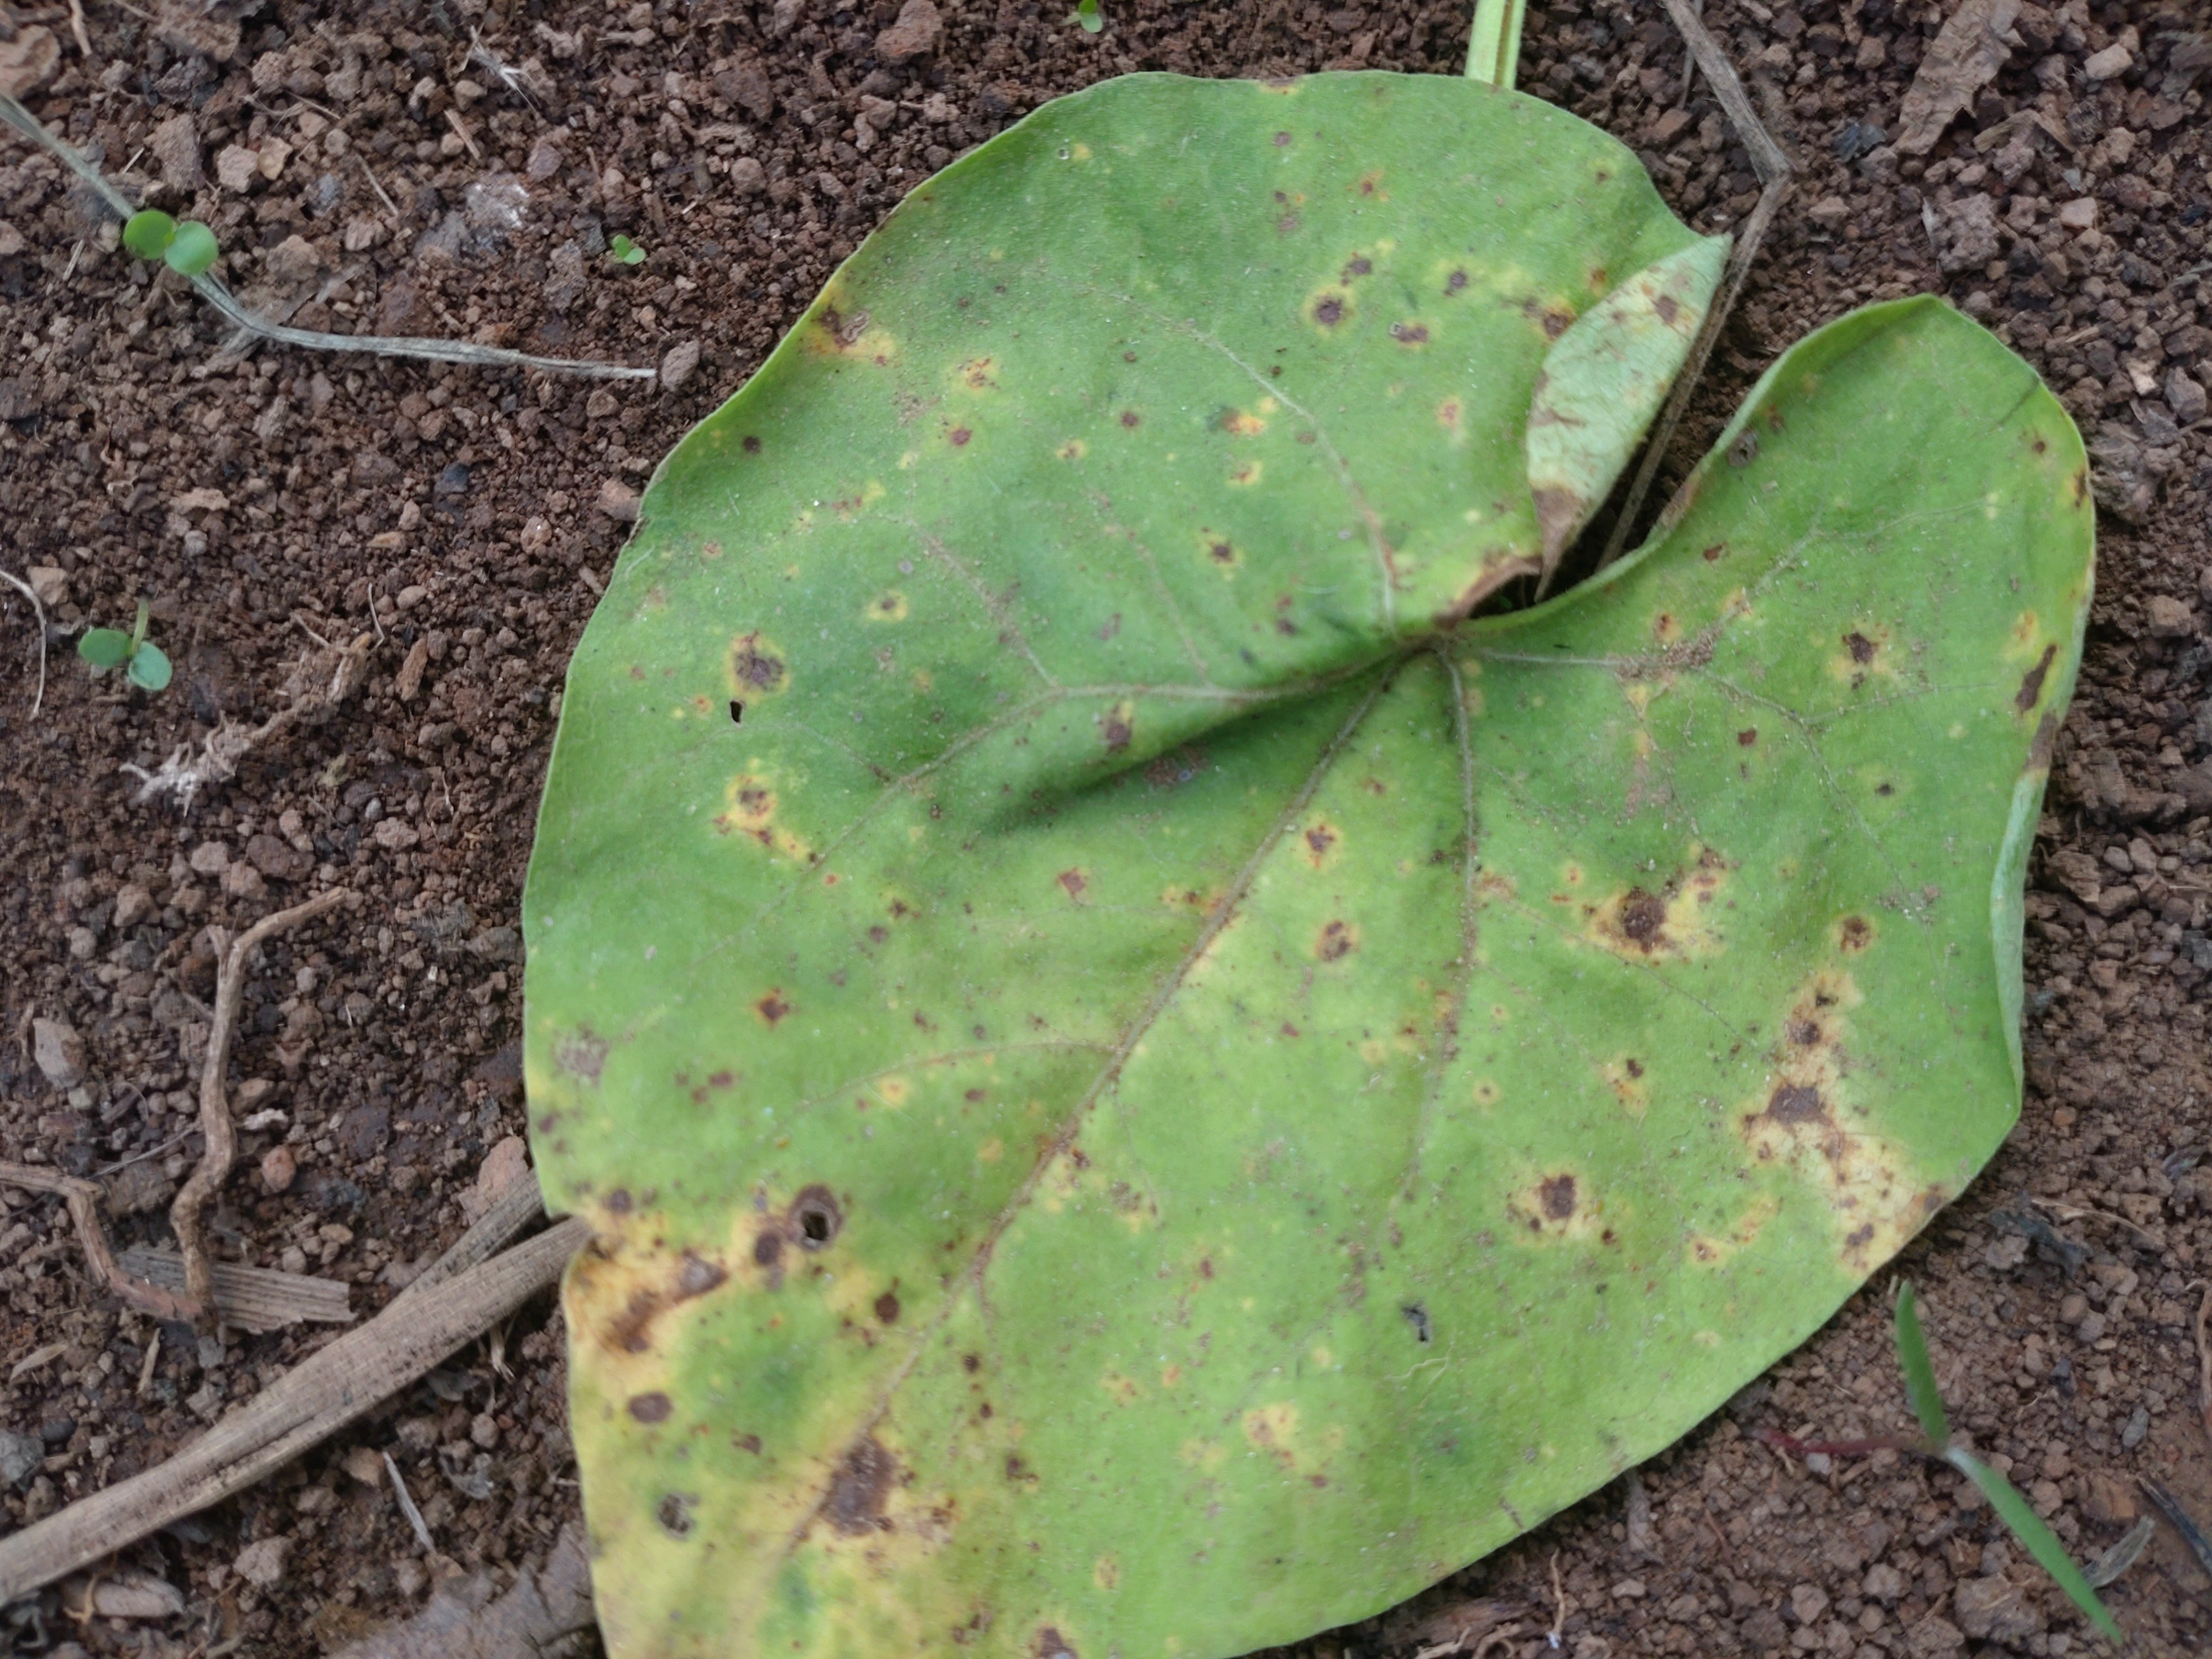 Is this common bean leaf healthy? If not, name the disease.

rust
